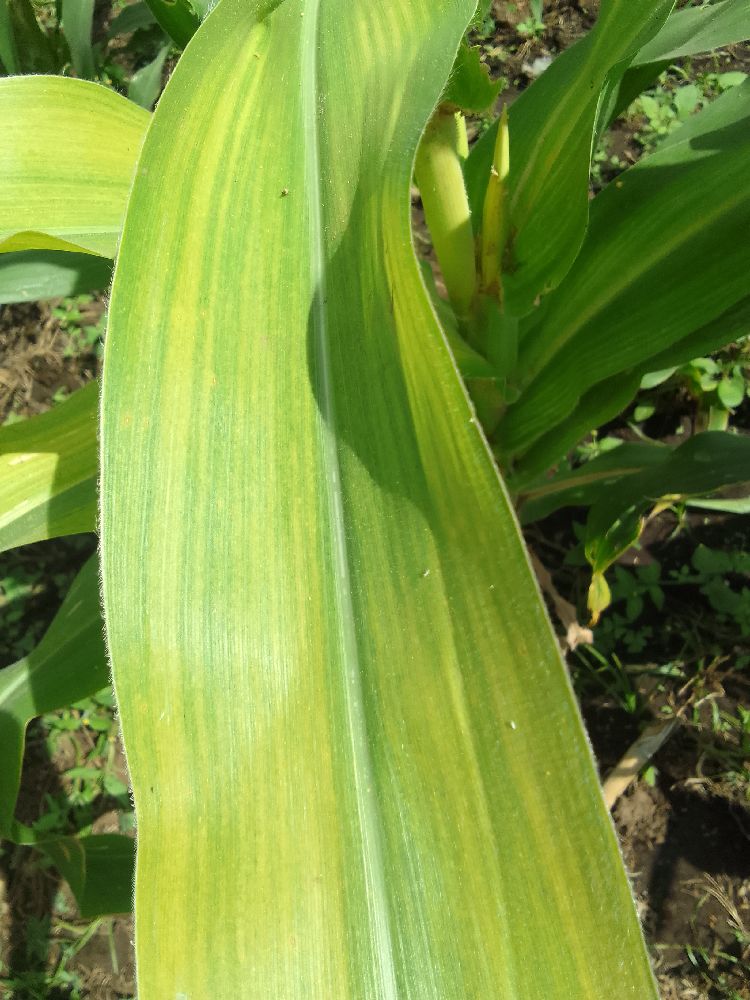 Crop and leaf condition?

maize, maize lethal necrosis
